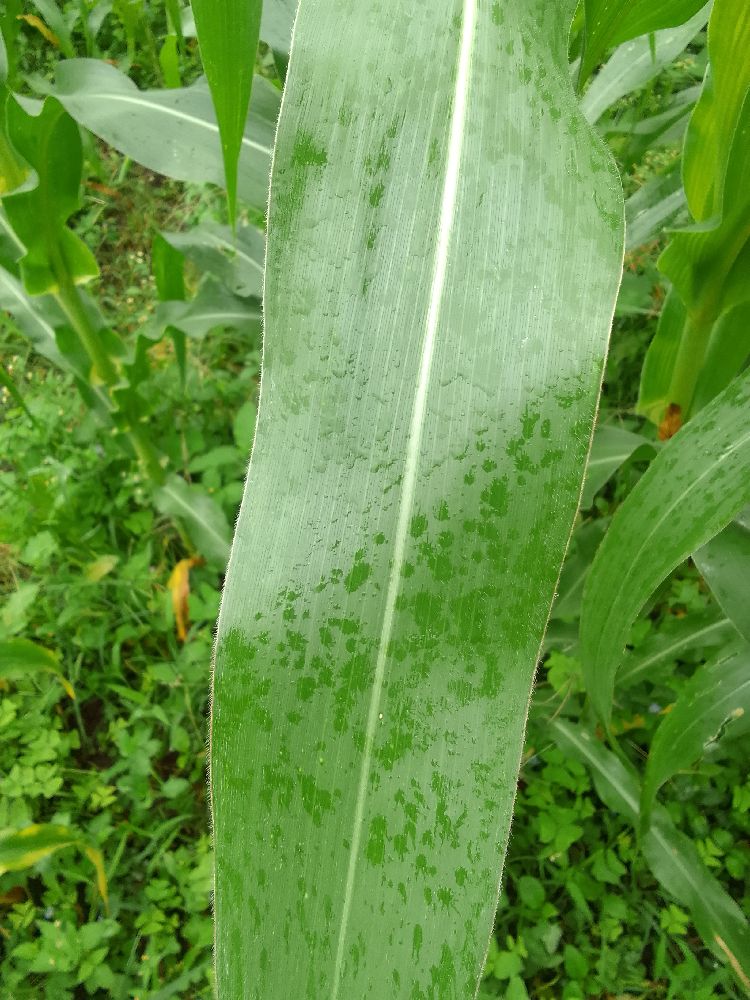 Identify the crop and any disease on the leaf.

maize, healthy
